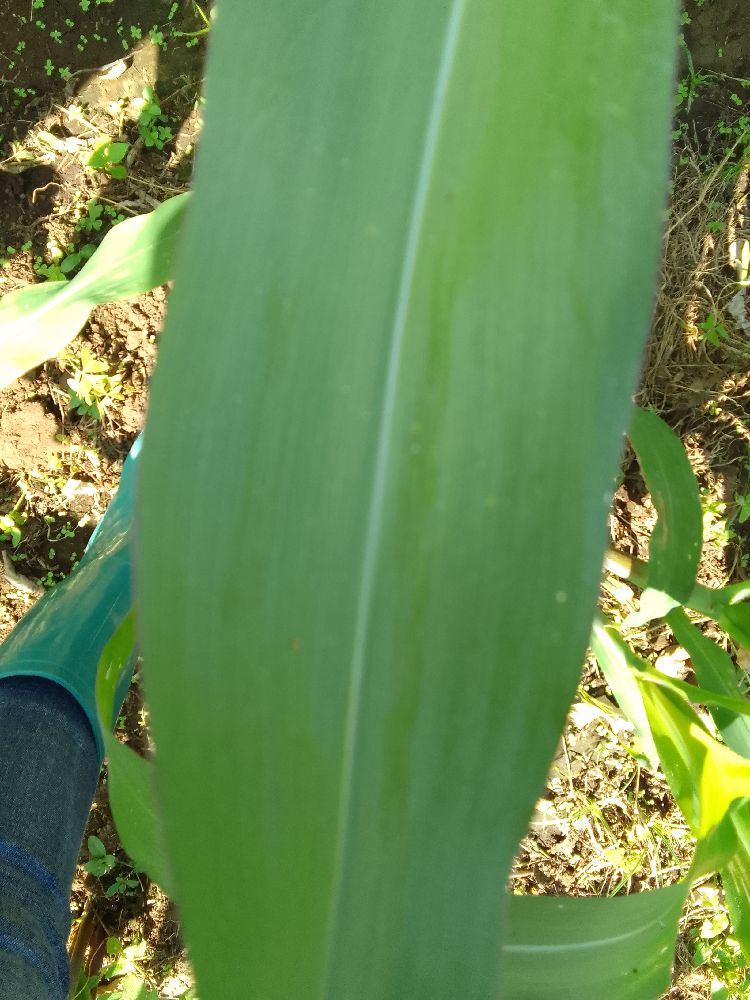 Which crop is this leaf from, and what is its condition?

maize, healthy
